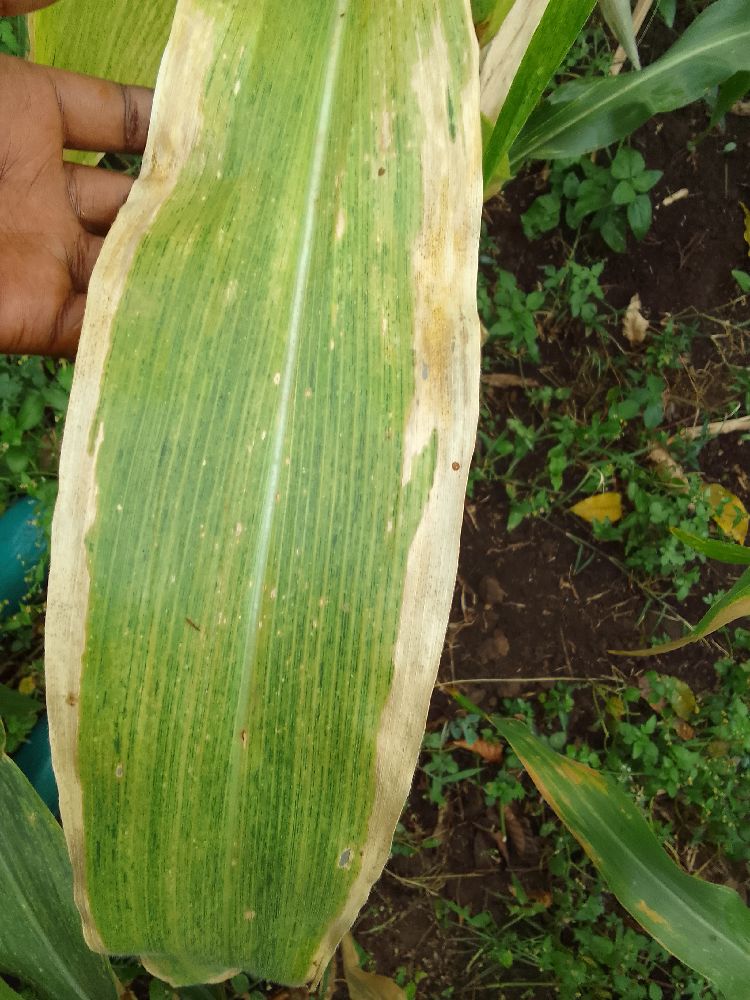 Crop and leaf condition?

maize, maize lethal necrosis
